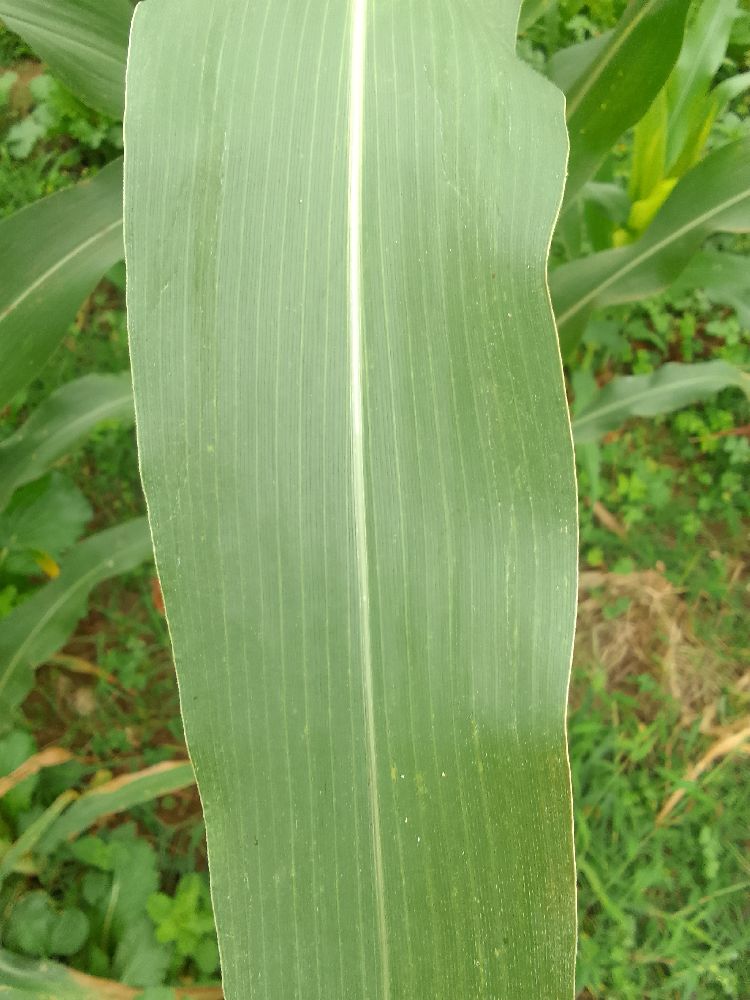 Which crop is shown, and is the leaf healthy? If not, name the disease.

maize, healthy
